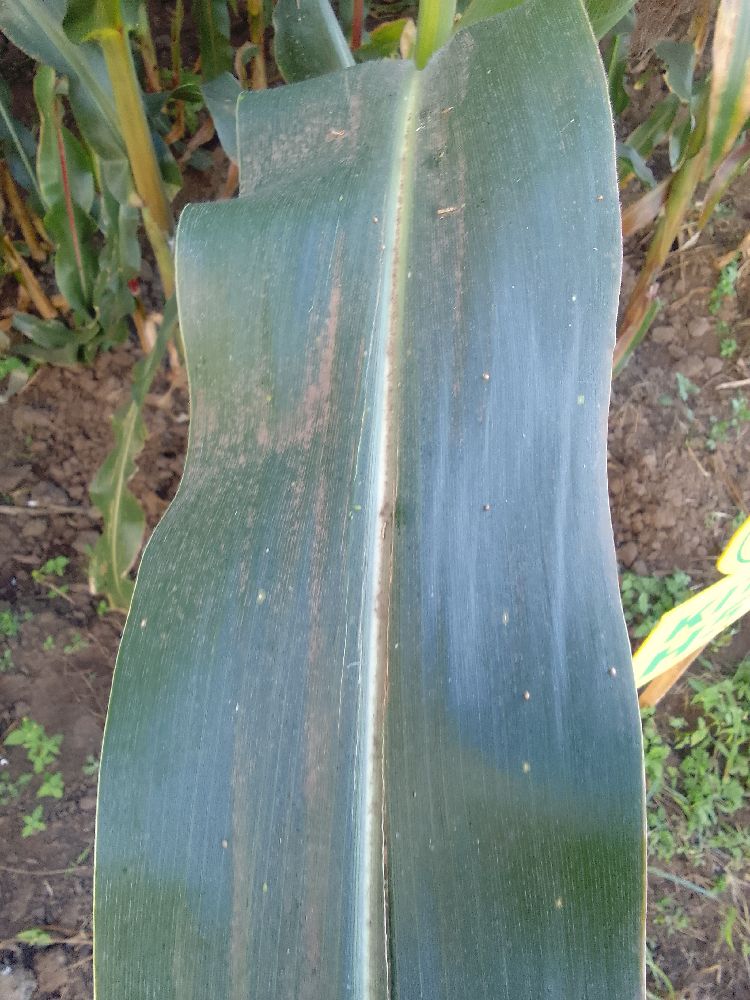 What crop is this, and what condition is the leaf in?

maize, healthy
